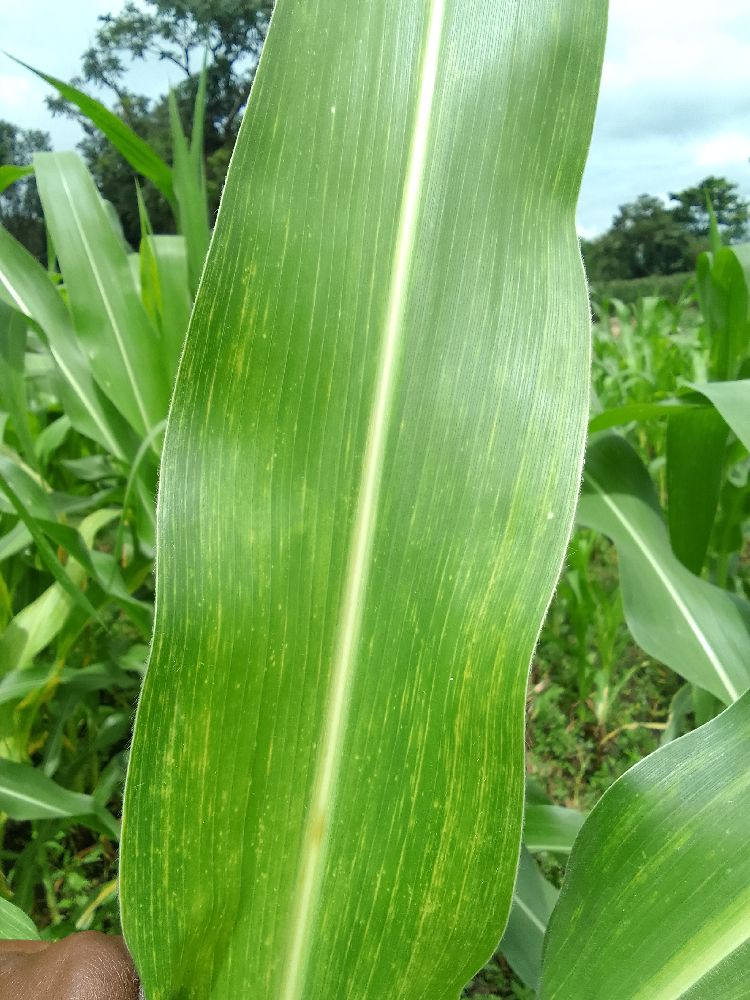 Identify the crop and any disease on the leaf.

maize, maize lethal necrosis
